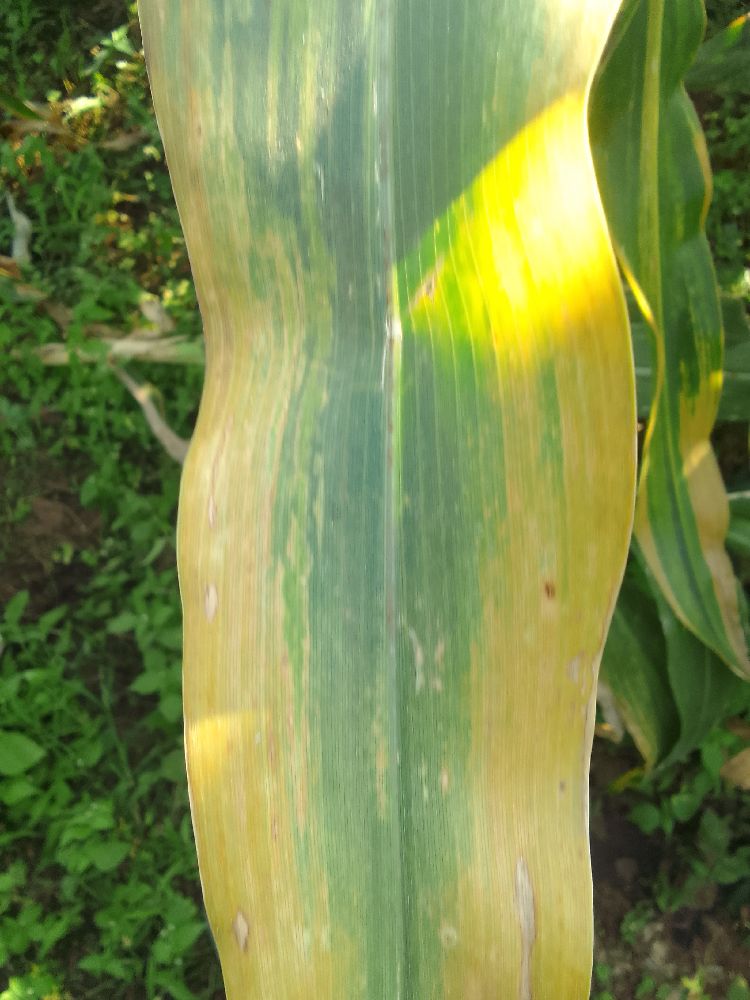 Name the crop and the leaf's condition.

maize, maize lethal necrosis
